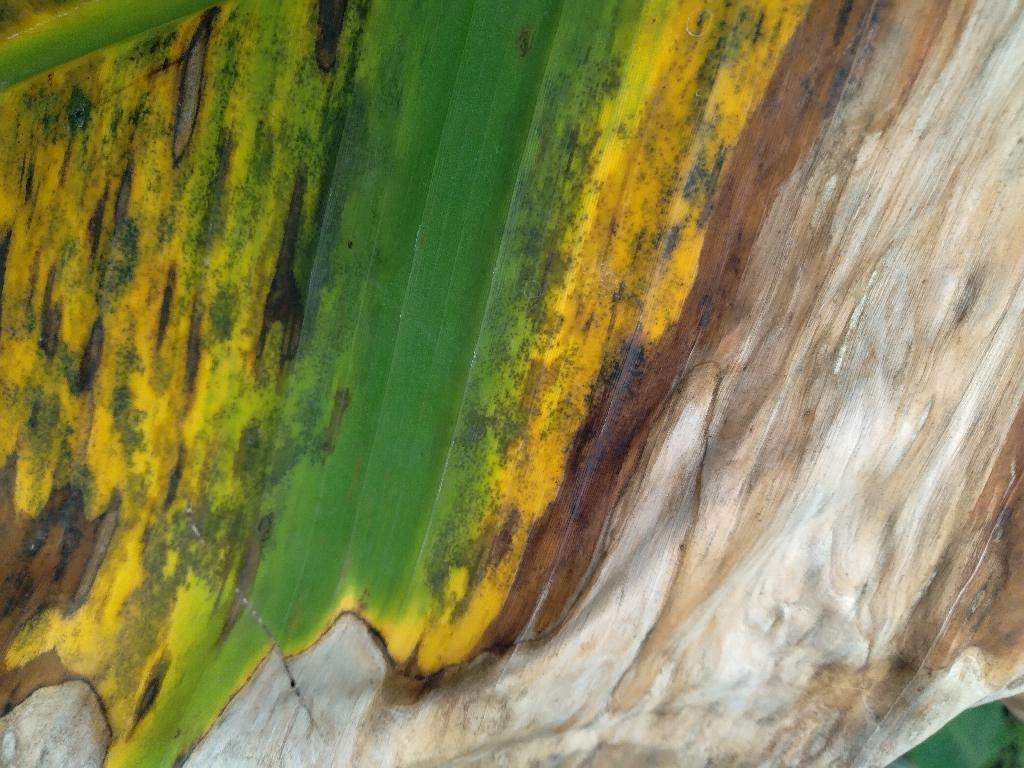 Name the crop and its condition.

banana, black sigatoka
